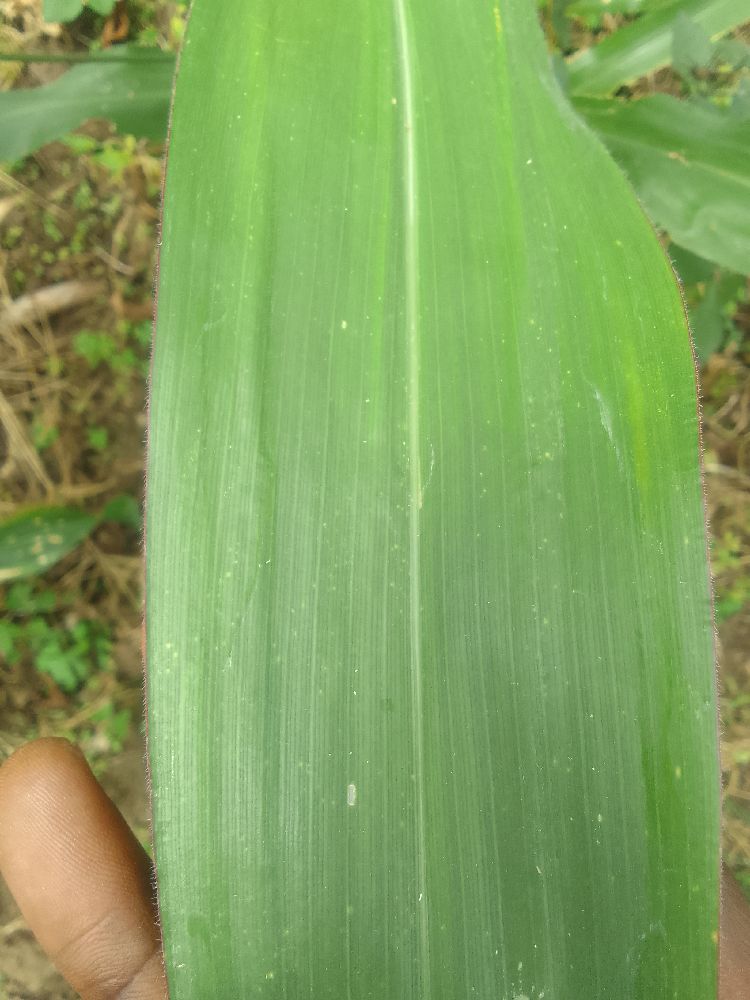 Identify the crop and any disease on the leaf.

maize, healthy
